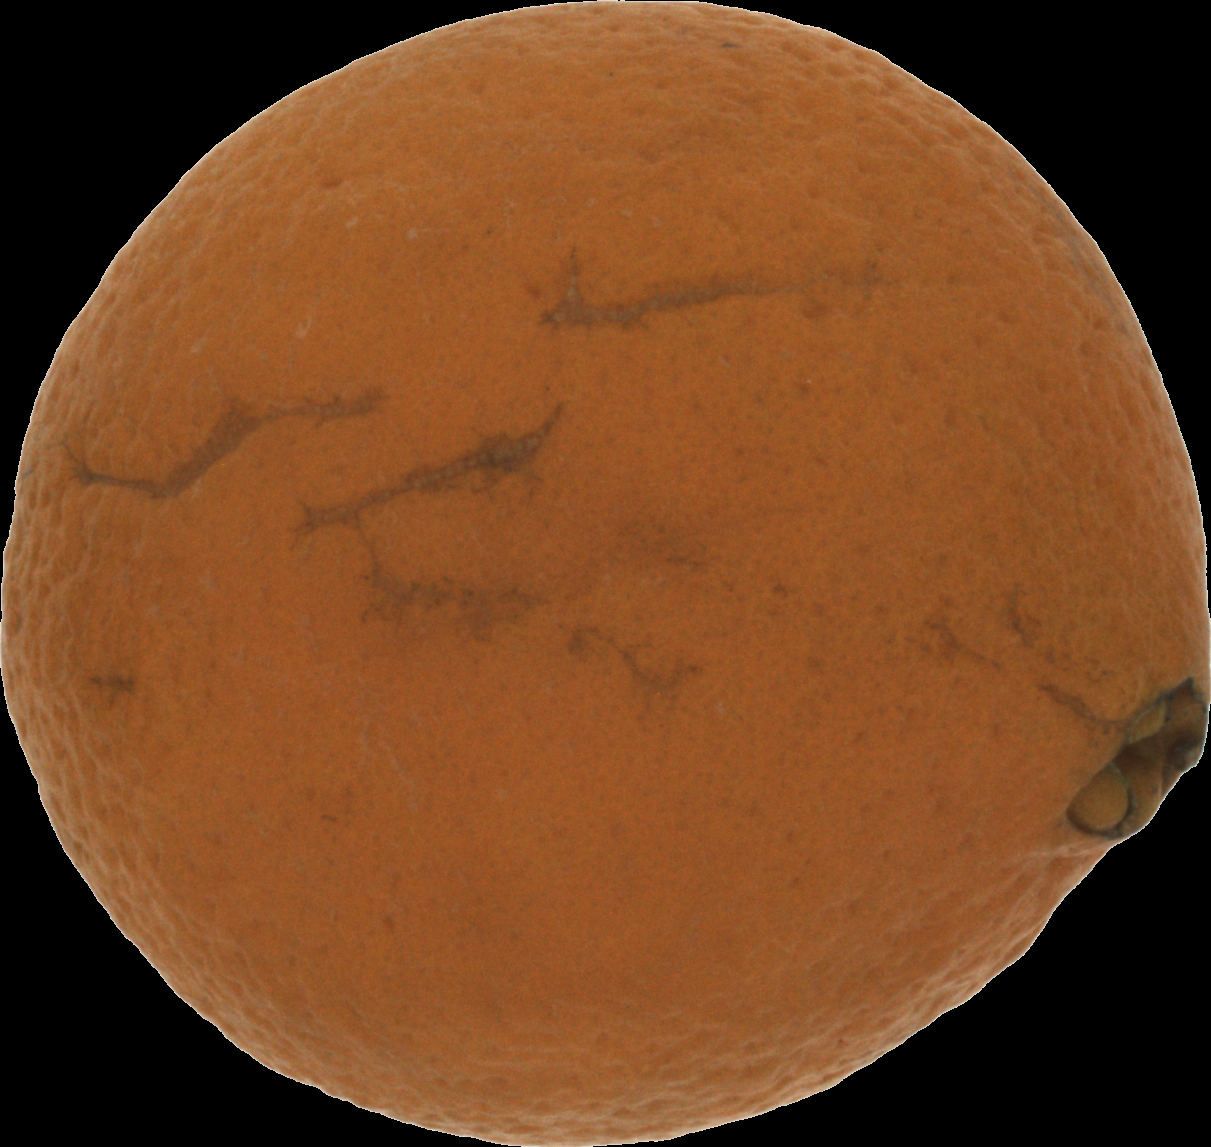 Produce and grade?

orange, bad
